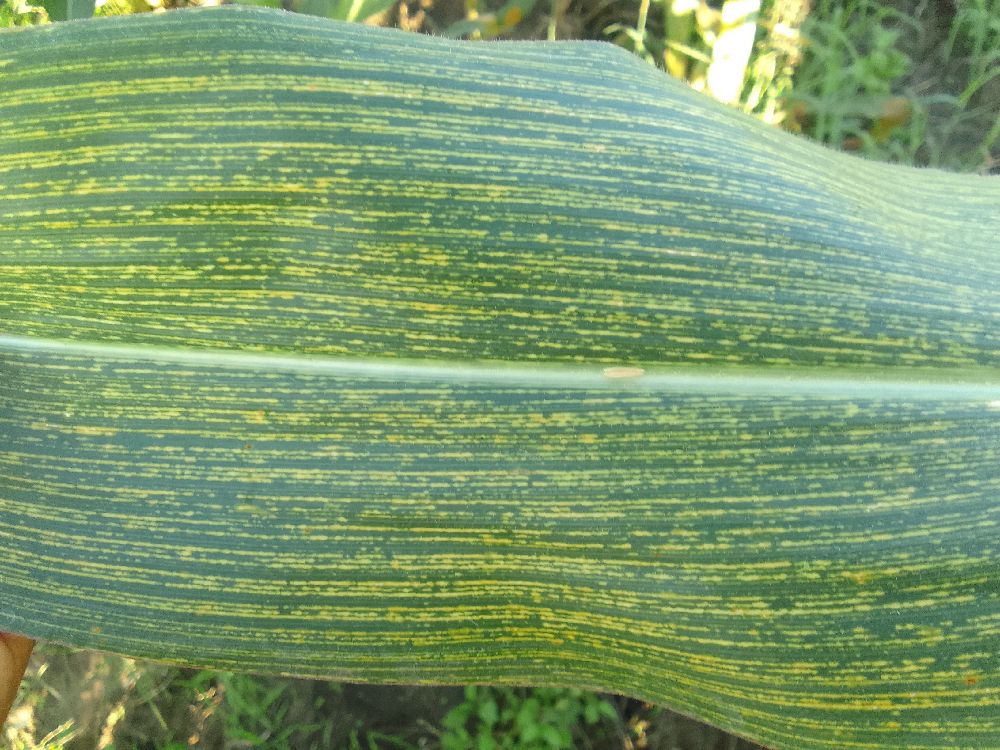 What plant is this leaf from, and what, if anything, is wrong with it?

maize, maize streak virus
